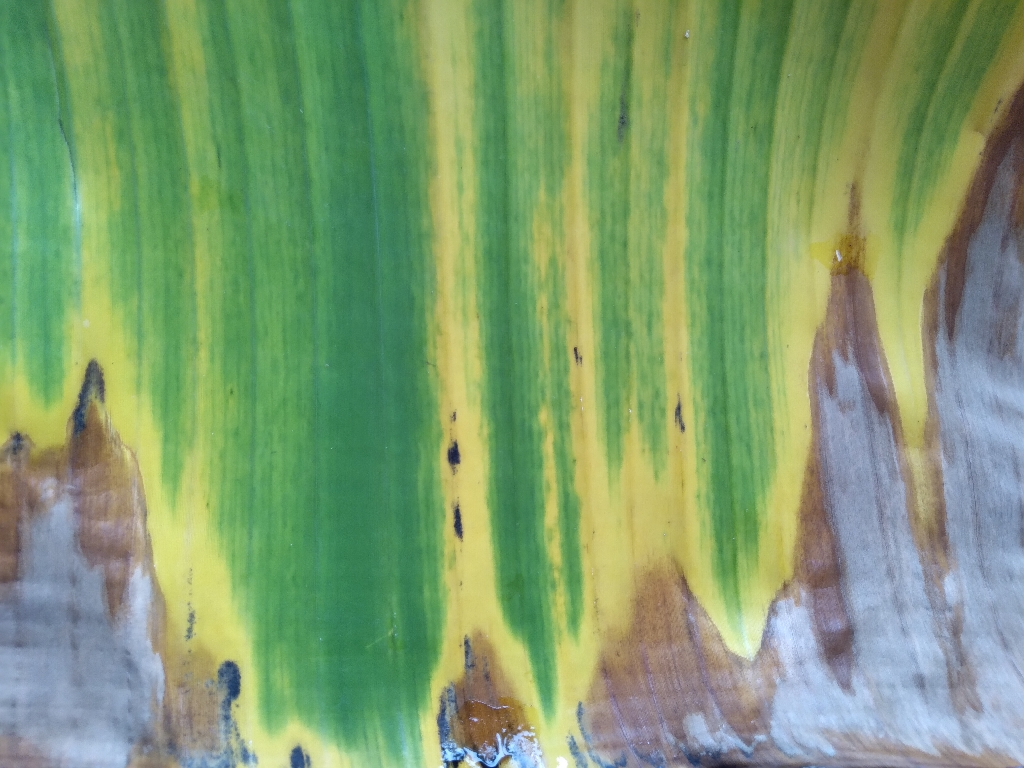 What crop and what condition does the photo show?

banana, fusarium wilt race 1
